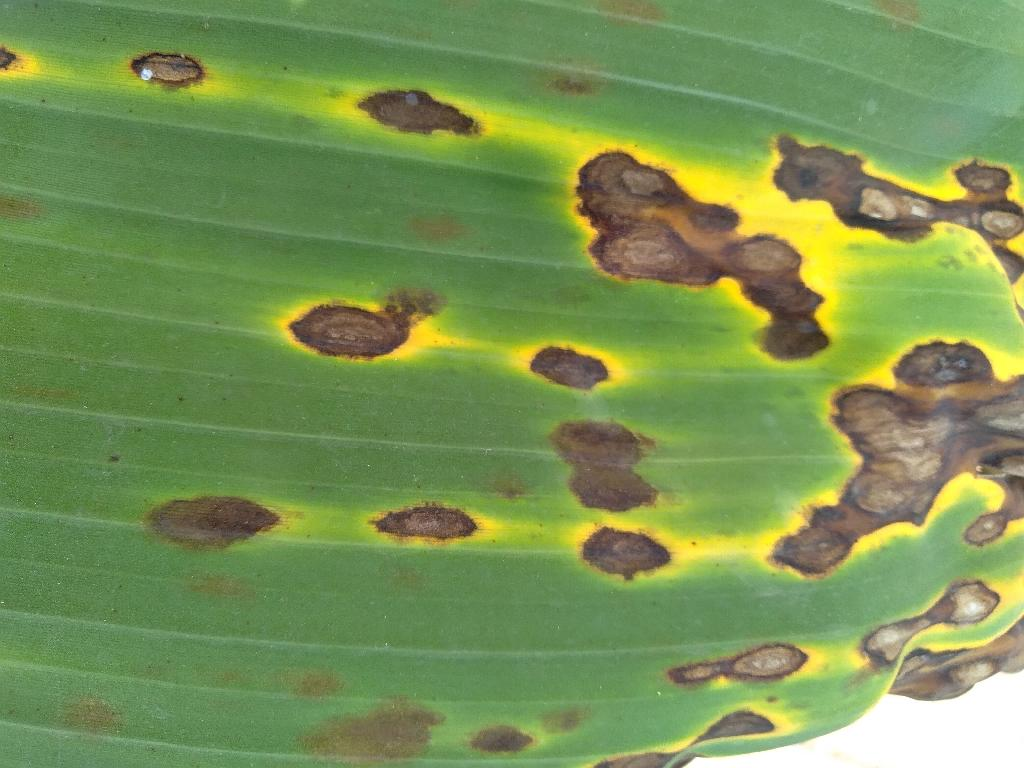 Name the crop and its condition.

banana, black sigatoka
